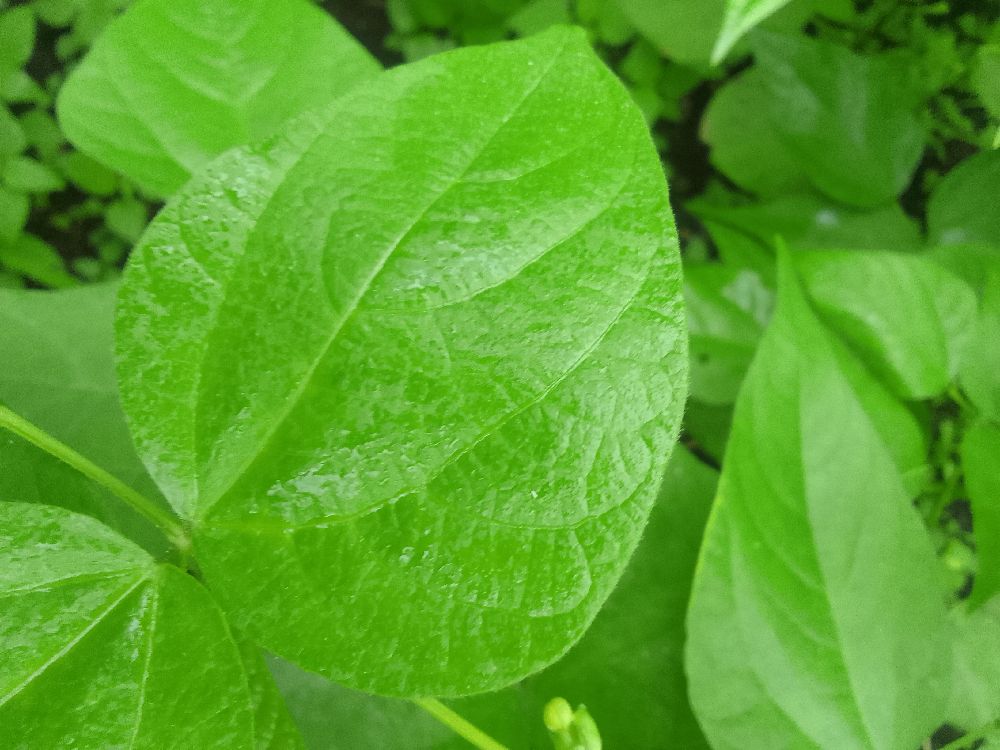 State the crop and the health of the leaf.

common bean, healthy
